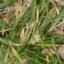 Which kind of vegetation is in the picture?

grass
